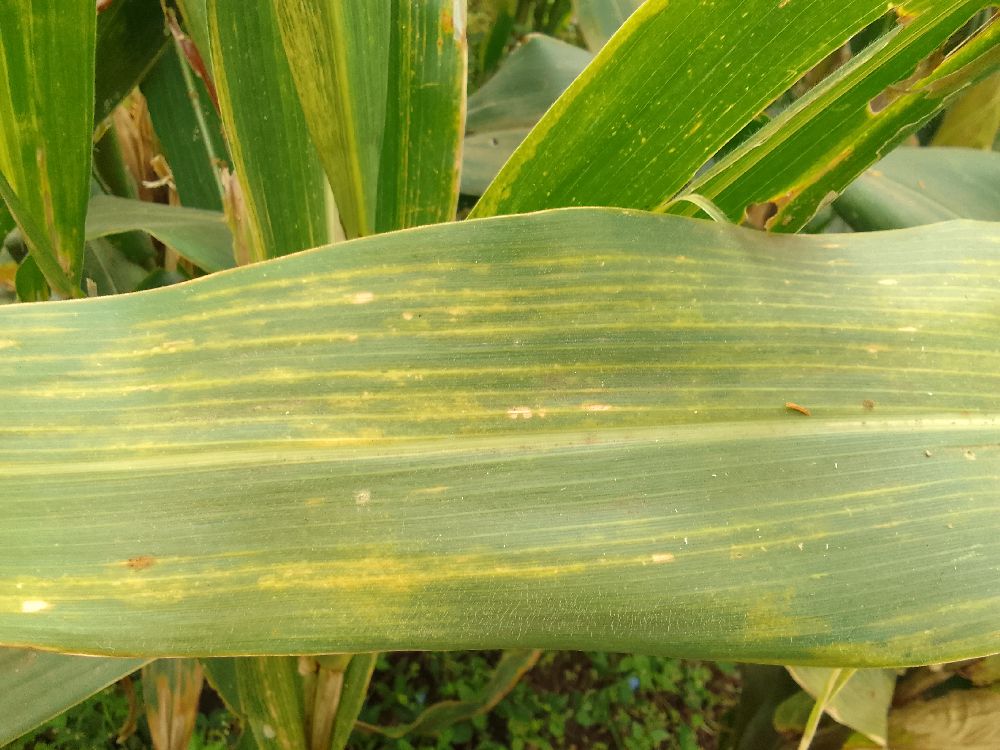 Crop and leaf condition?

maize, maize lethal necrosis
